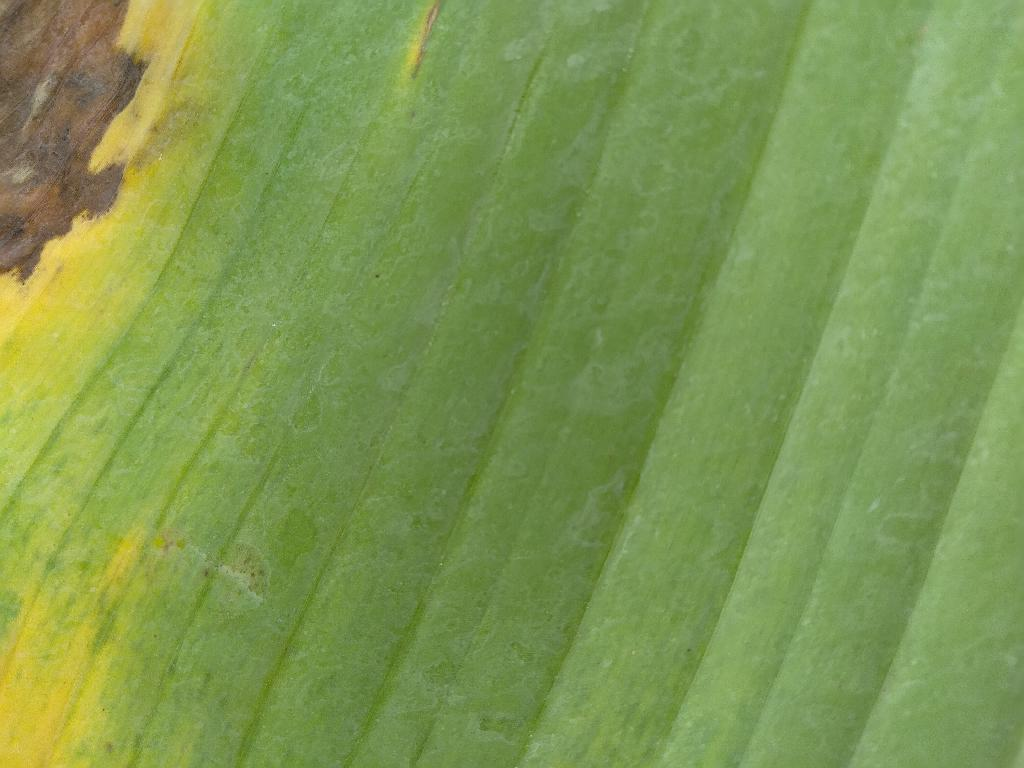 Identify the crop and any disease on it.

banana, fusarium wilt race 1
